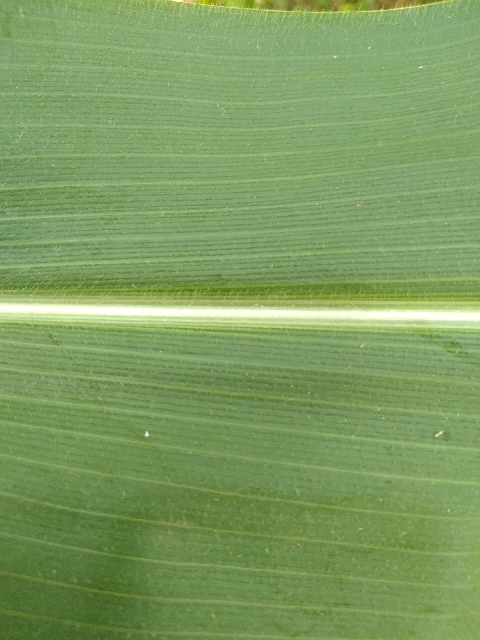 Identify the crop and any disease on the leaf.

maize, healthy
